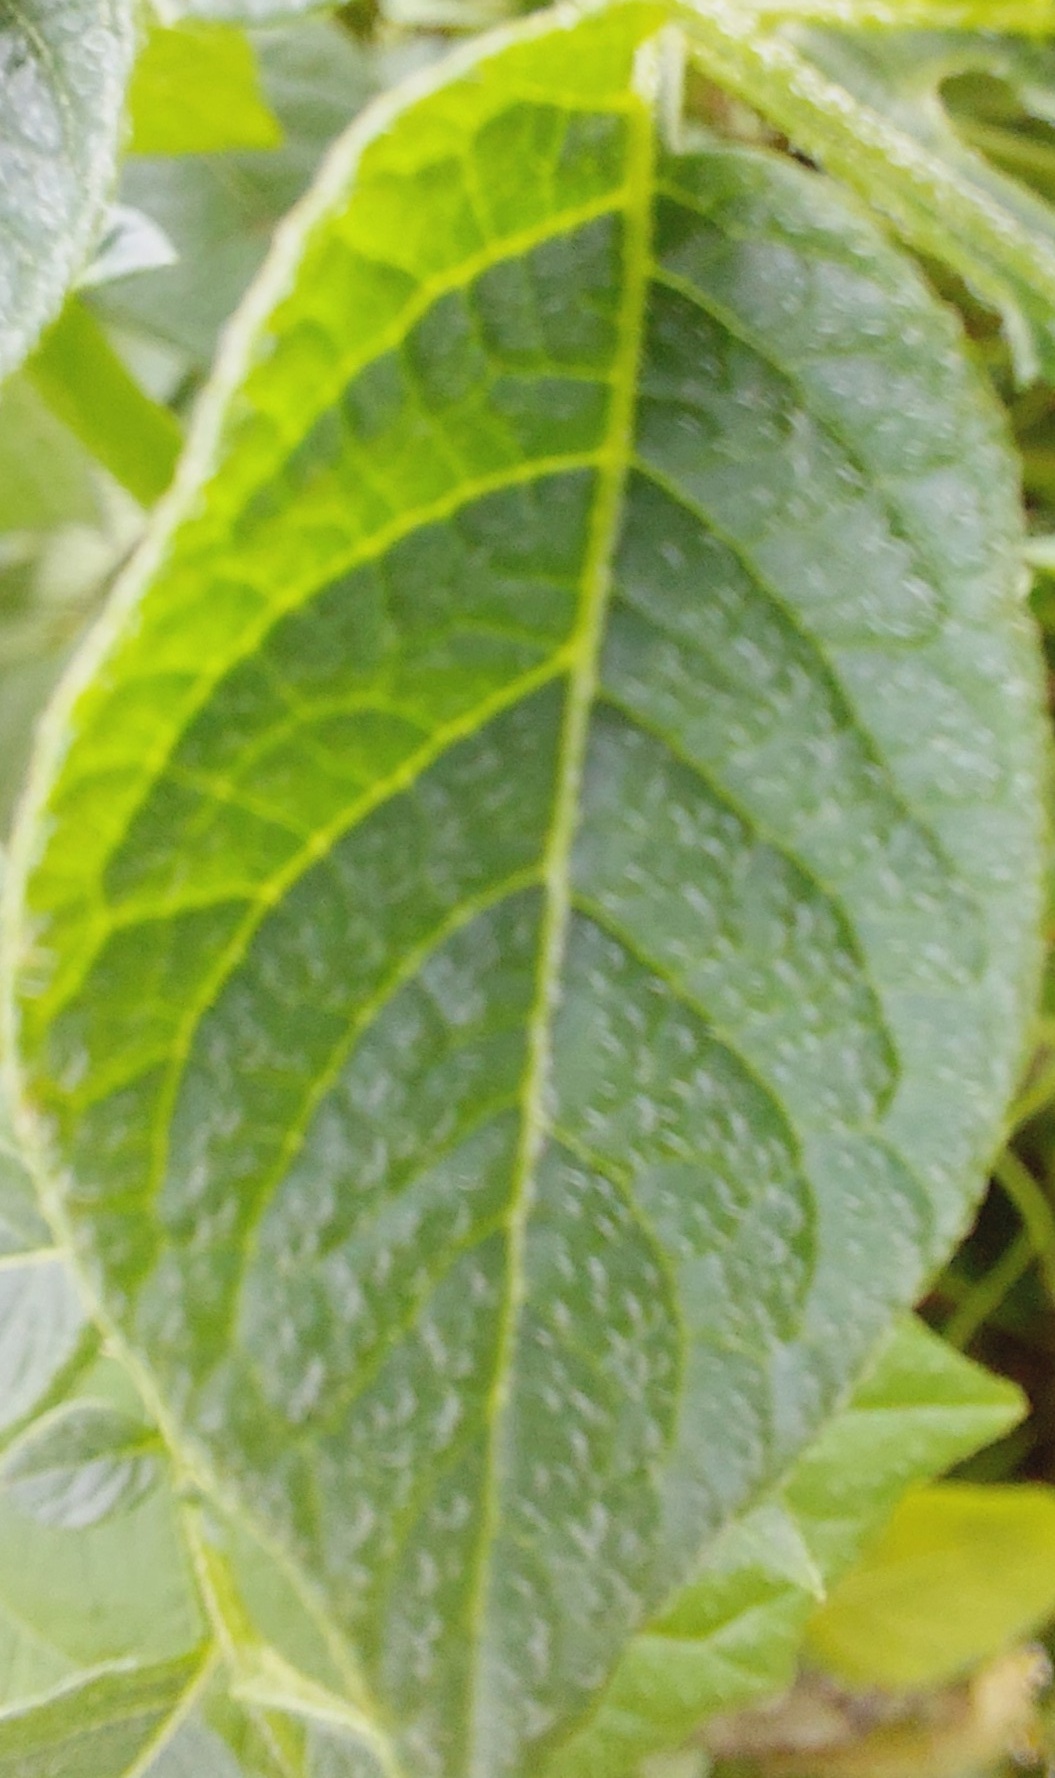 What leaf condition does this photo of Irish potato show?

healthy
